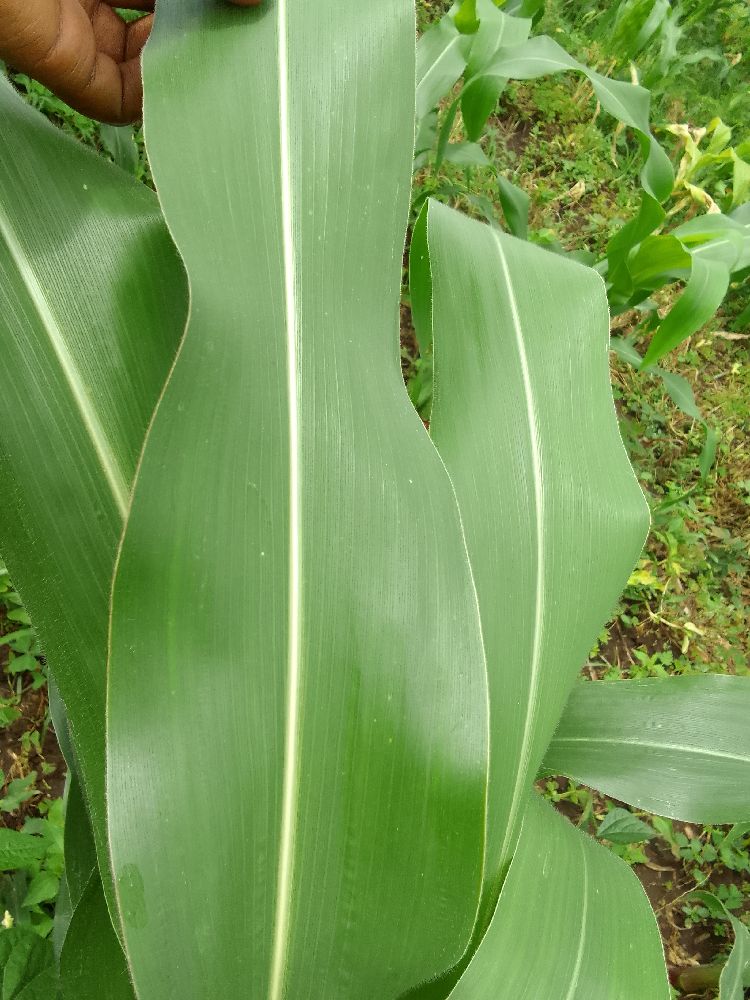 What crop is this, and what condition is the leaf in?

maize, healthy
